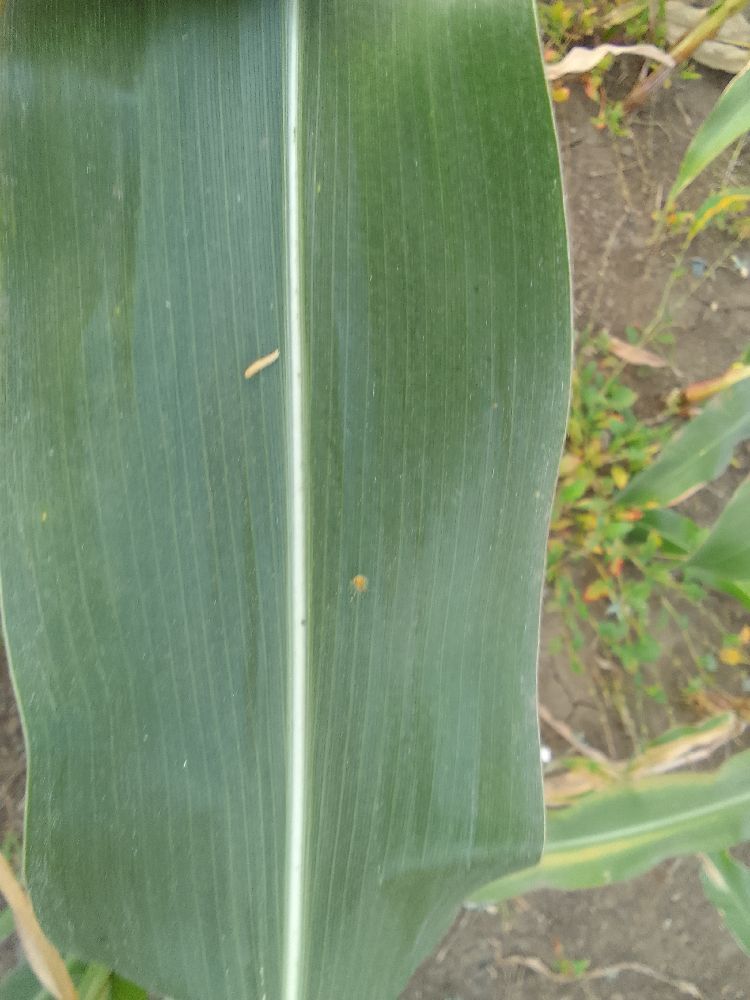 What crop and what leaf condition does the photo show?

maize, healthy
